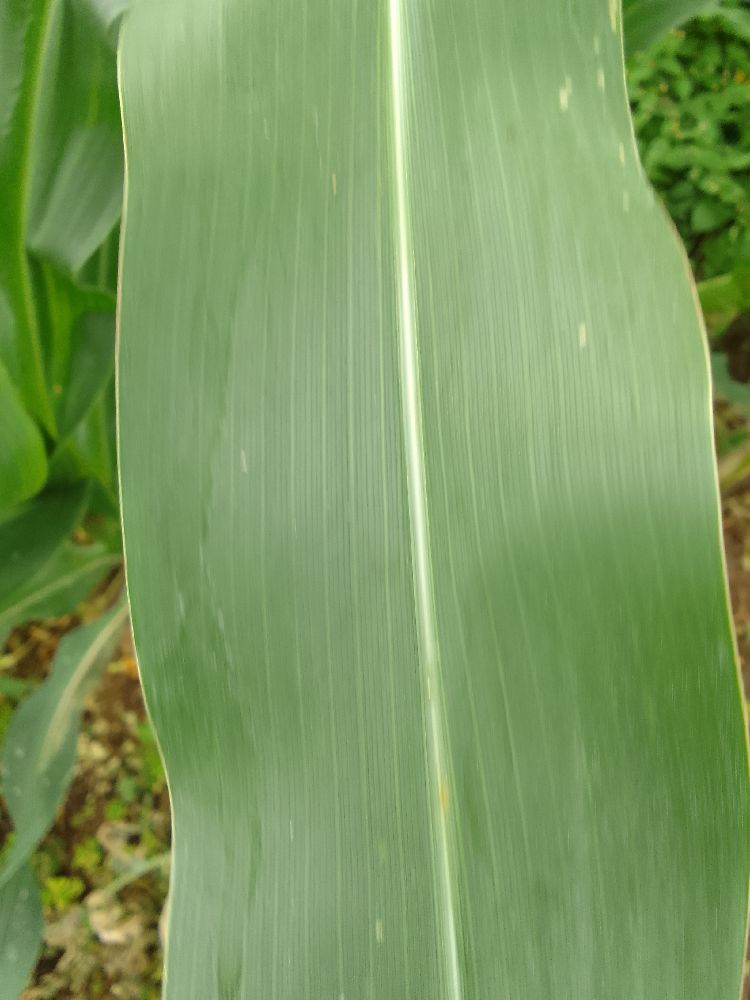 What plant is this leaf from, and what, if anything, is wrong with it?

maize, healthy
